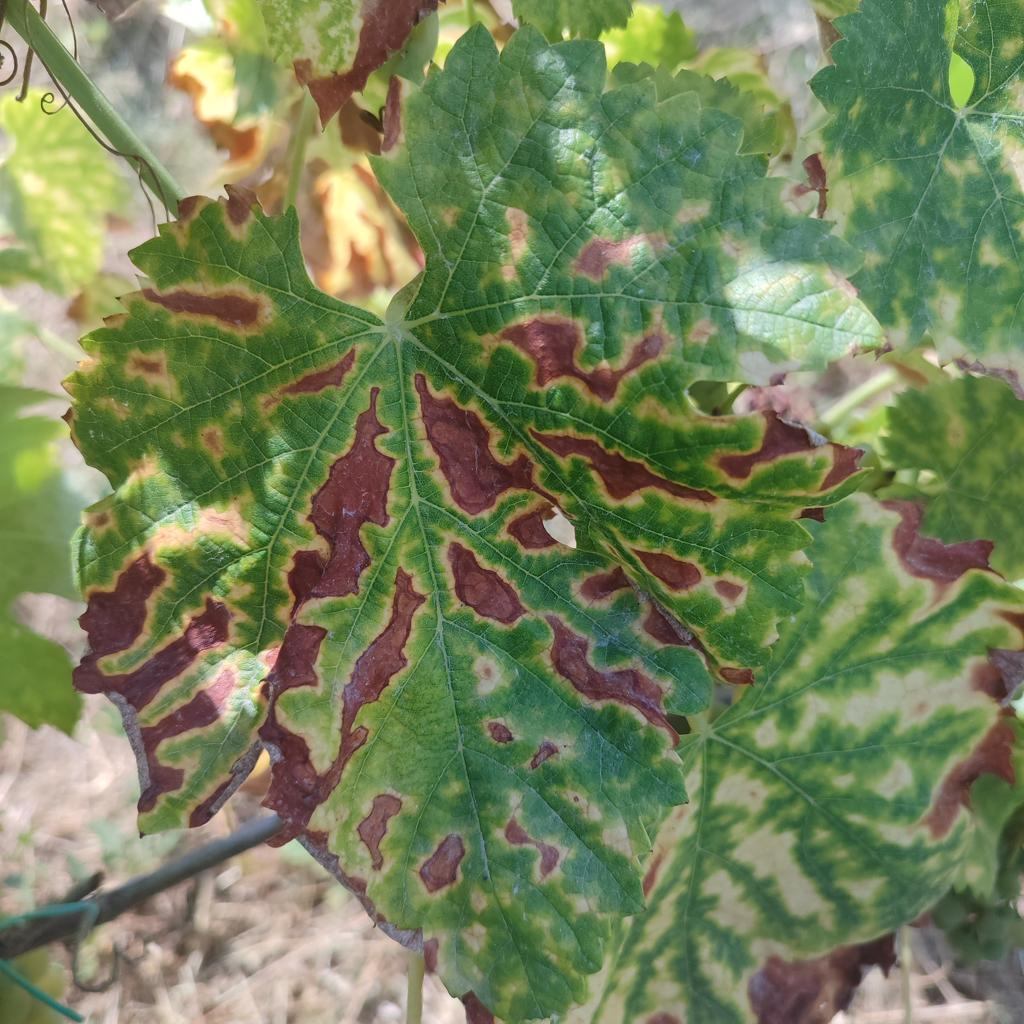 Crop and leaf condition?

grapevine, esca complex
